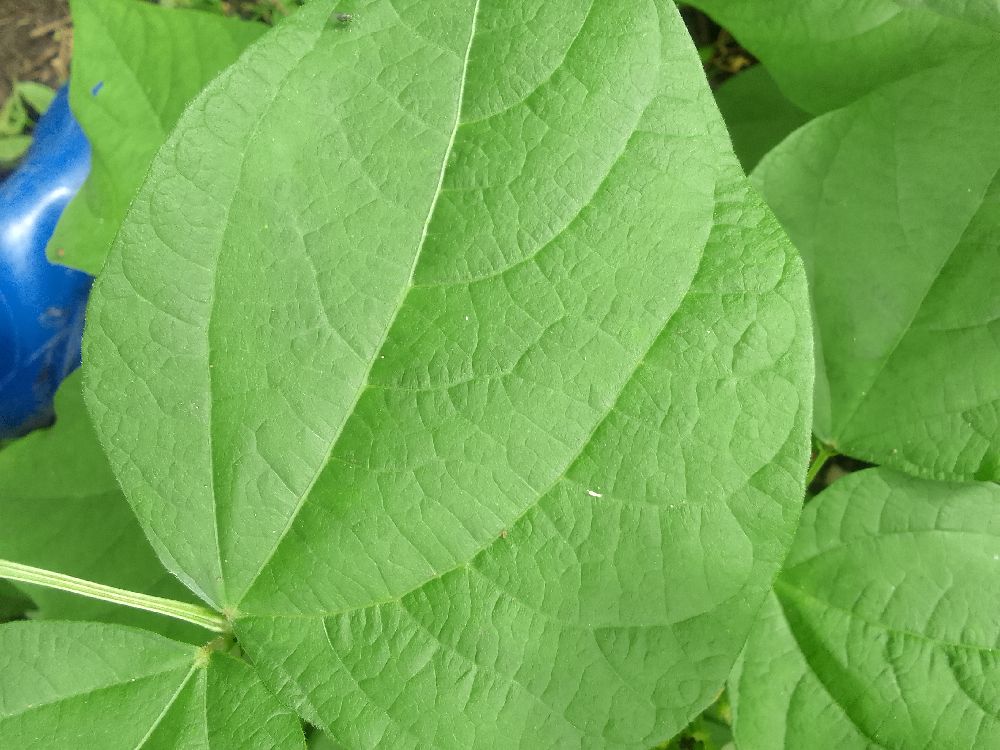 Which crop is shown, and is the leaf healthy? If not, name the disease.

common bean, healthy
